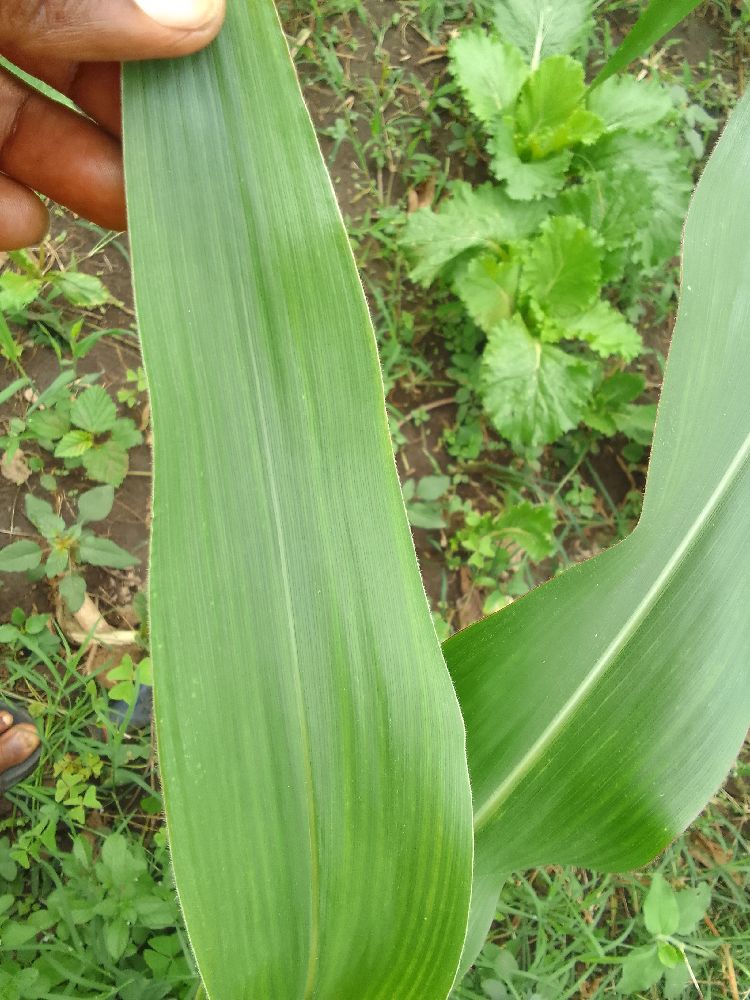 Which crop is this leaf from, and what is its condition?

maize, maize streak virus
